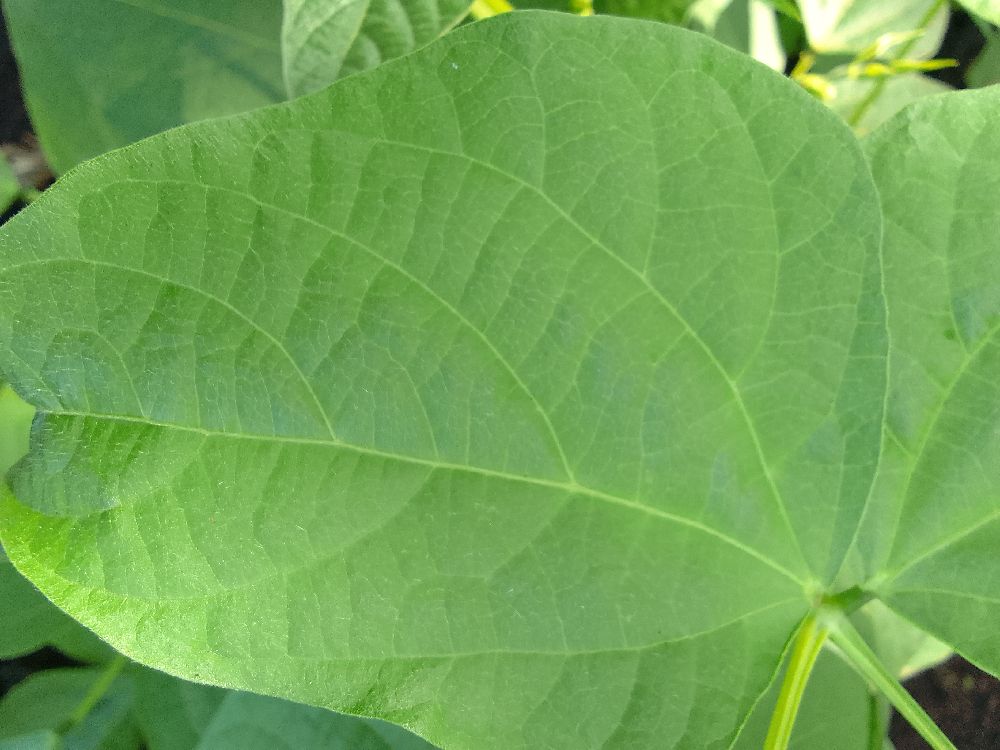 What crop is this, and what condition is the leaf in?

common bean, healthy
